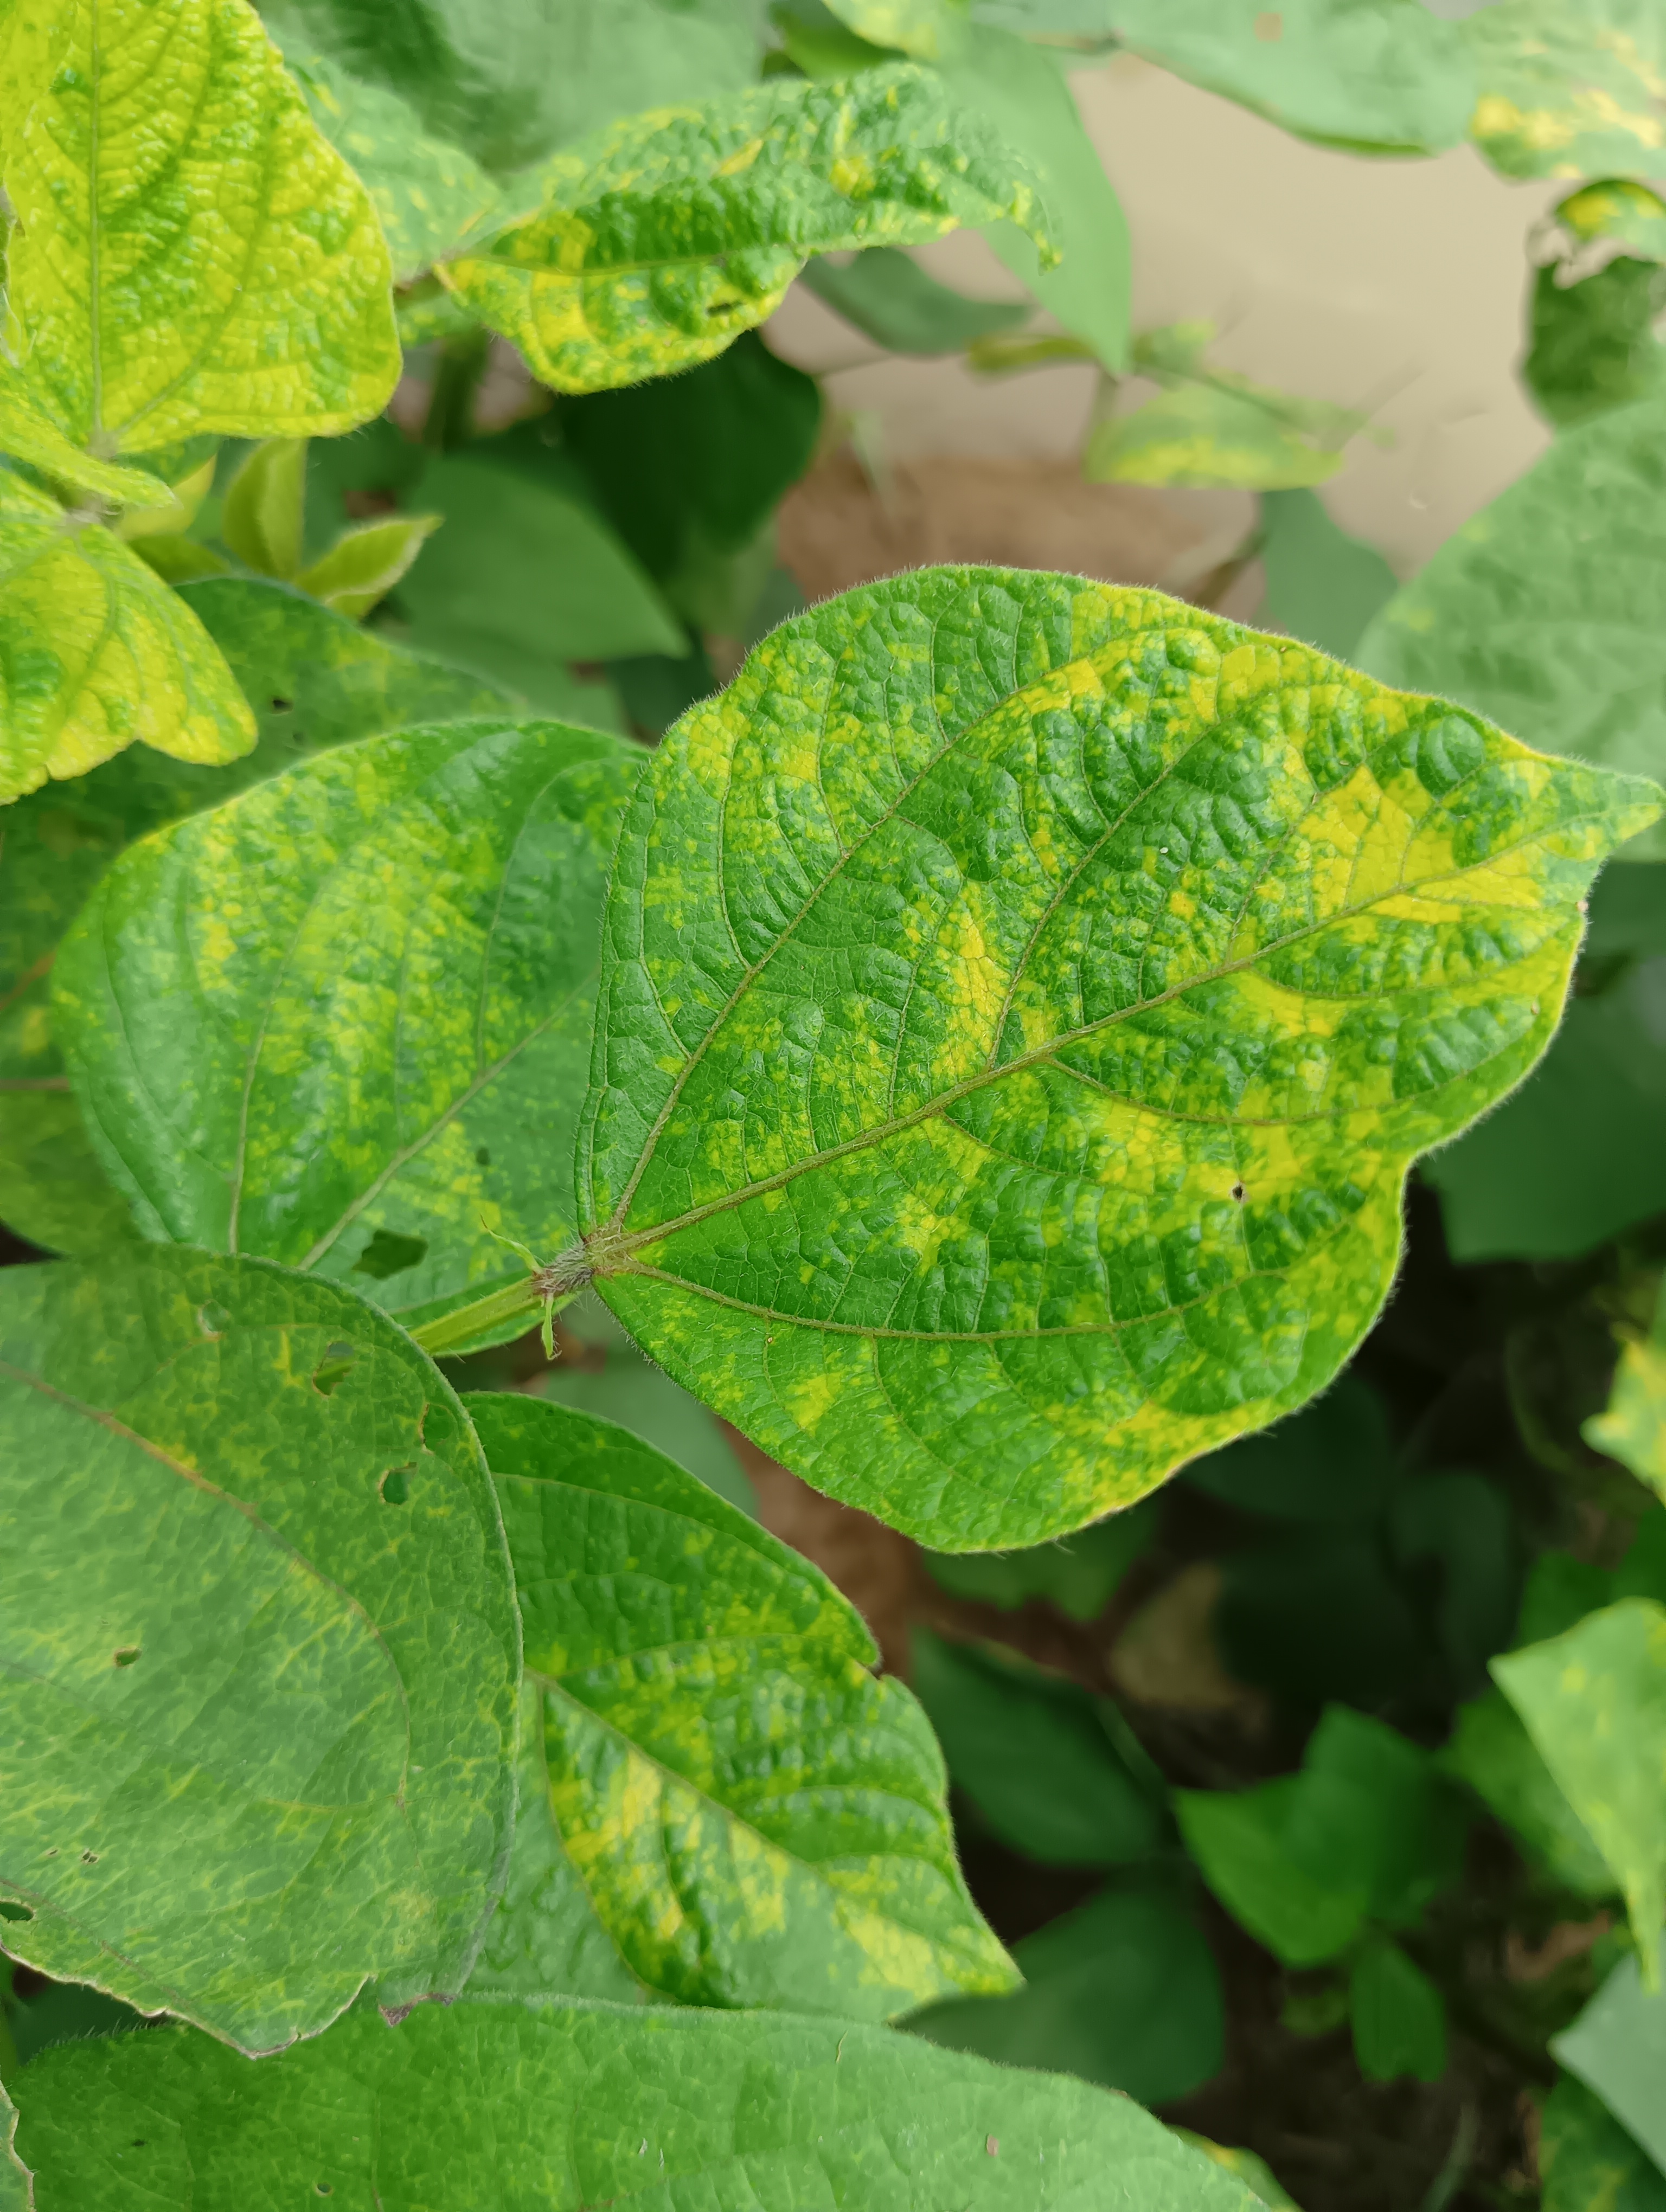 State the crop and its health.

mungbean, yellow mosaic
